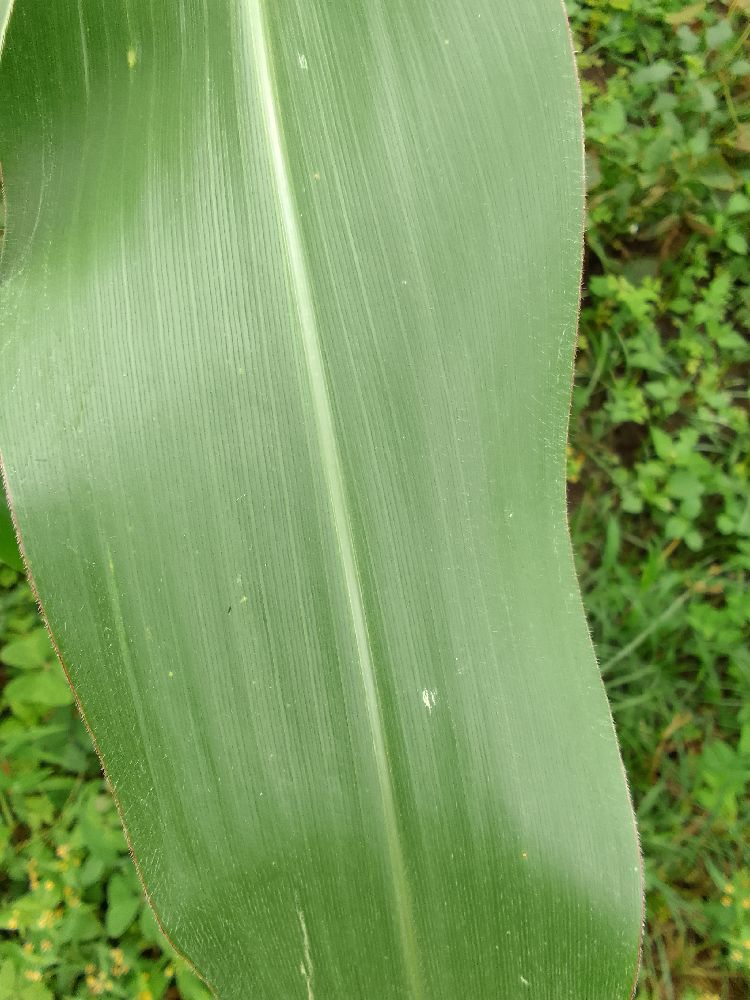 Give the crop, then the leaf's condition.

maize, healthy
